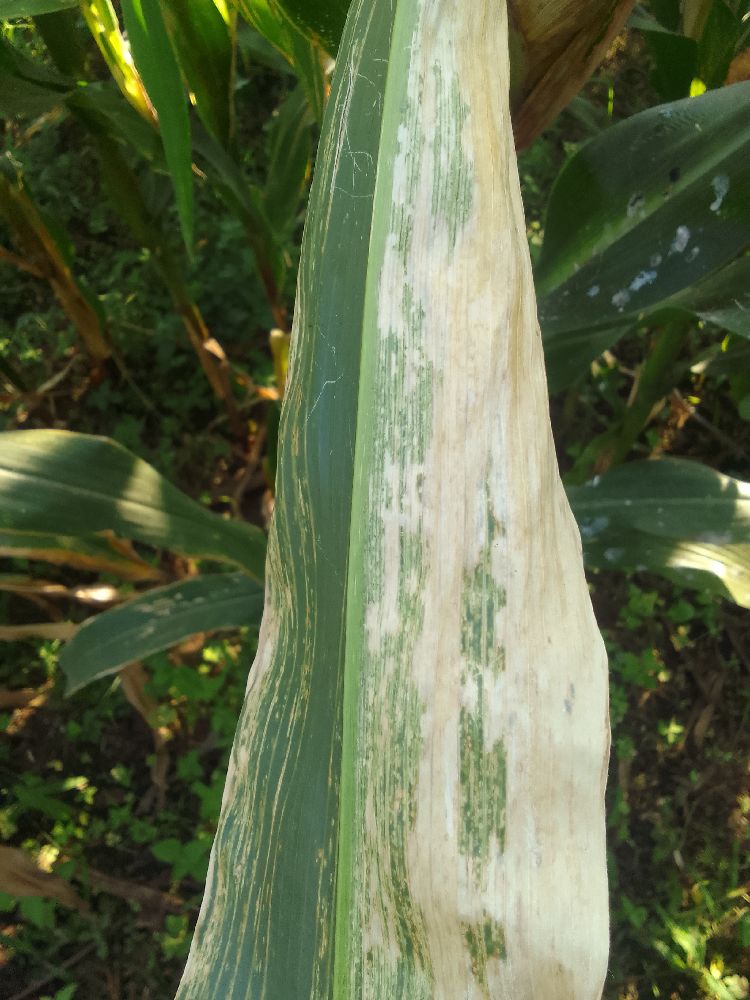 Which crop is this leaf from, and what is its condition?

maize, maize lethal necrosis
